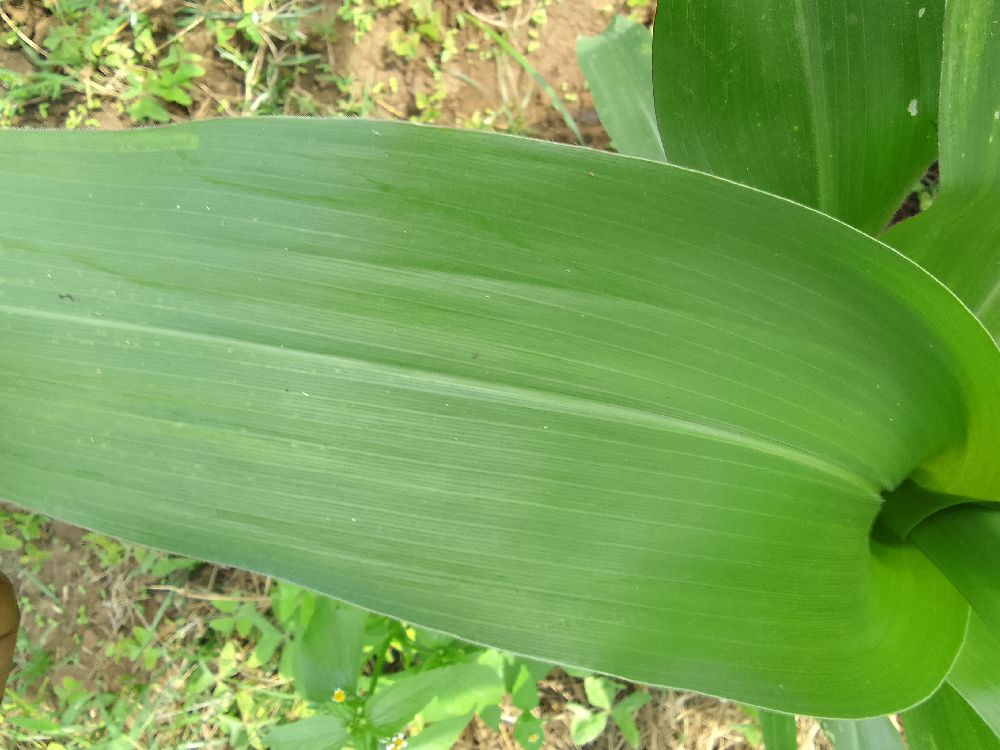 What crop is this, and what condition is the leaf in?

maize, healthy
